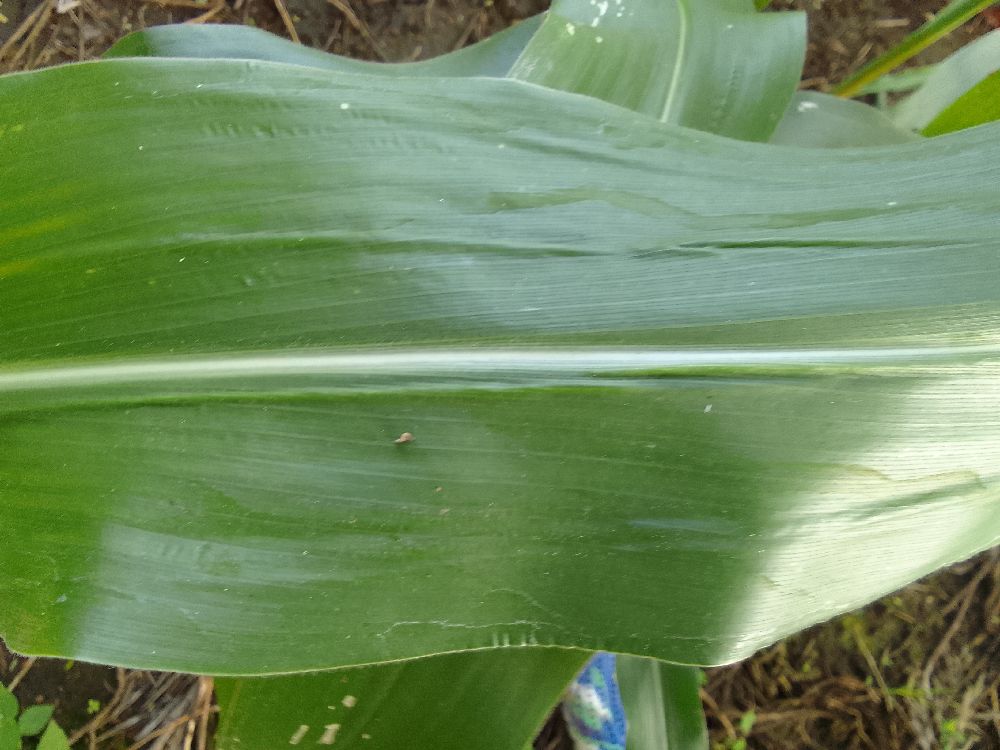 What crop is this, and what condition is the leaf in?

maize, healthy
